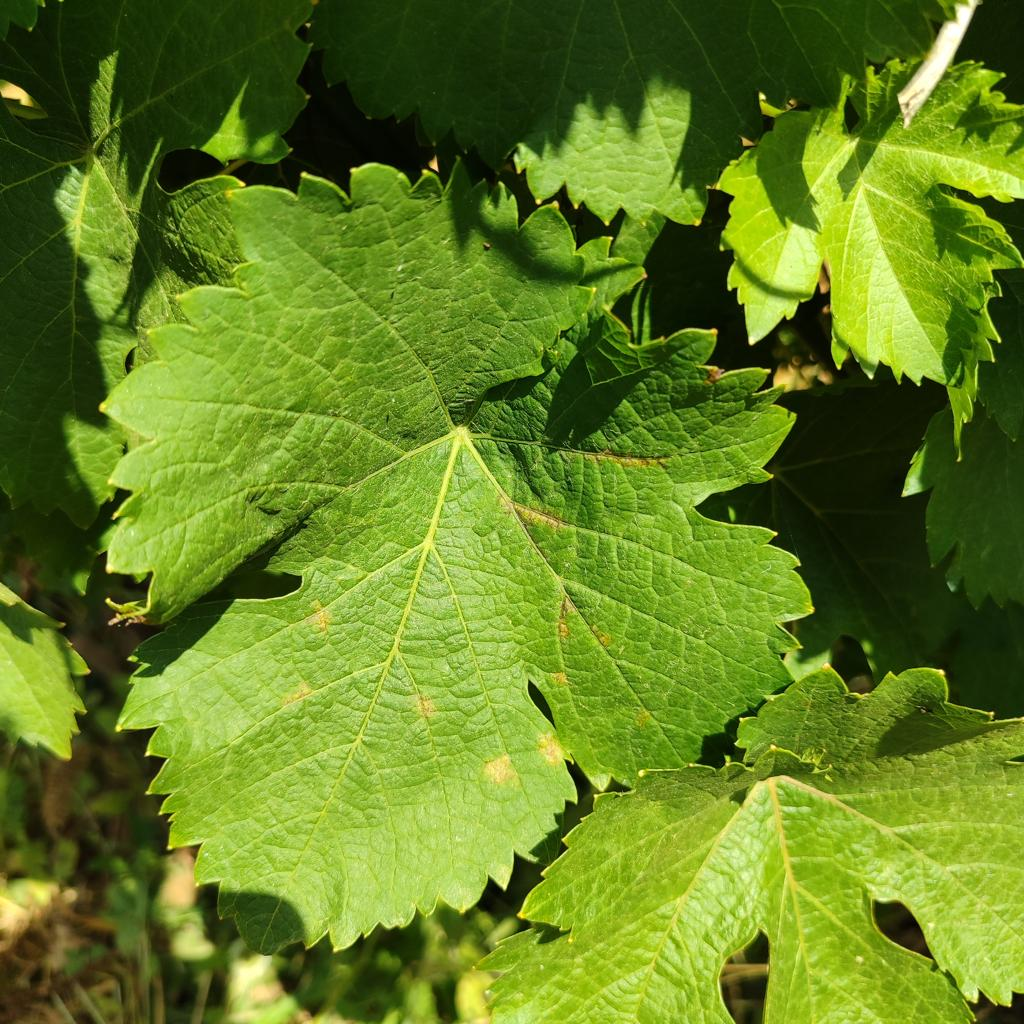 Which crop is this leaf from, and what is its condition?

grapevine, downy mildew
